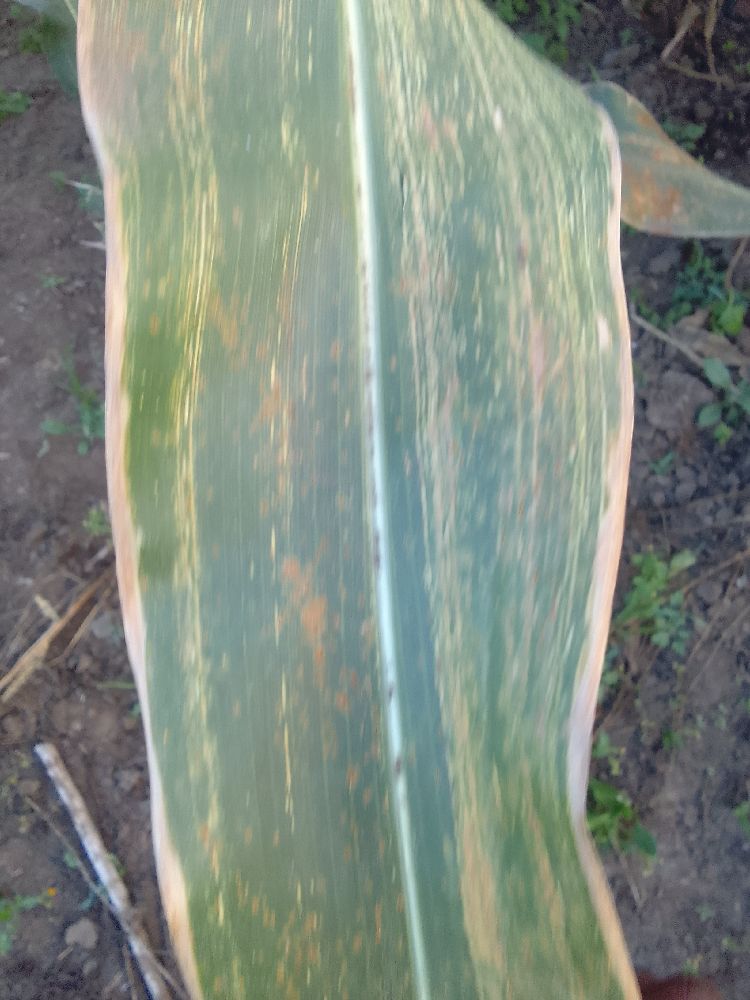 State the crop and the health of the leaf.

maize, maize streak virus
